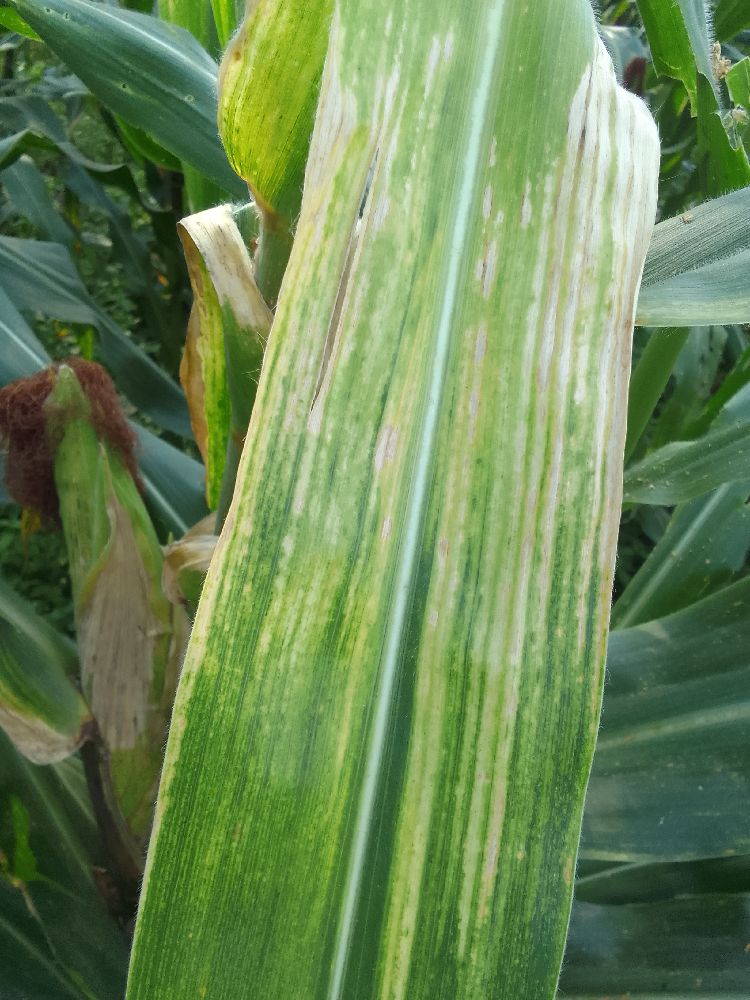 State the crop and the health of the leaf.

maize, maize lethal necrosis
